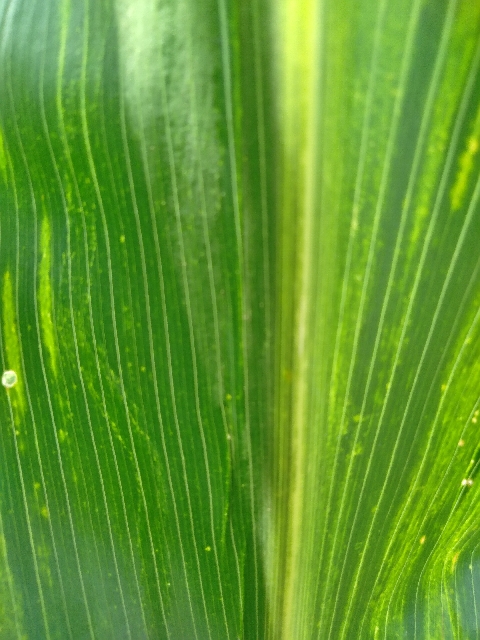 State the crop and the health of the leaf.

maize, maize lethal necrosis
